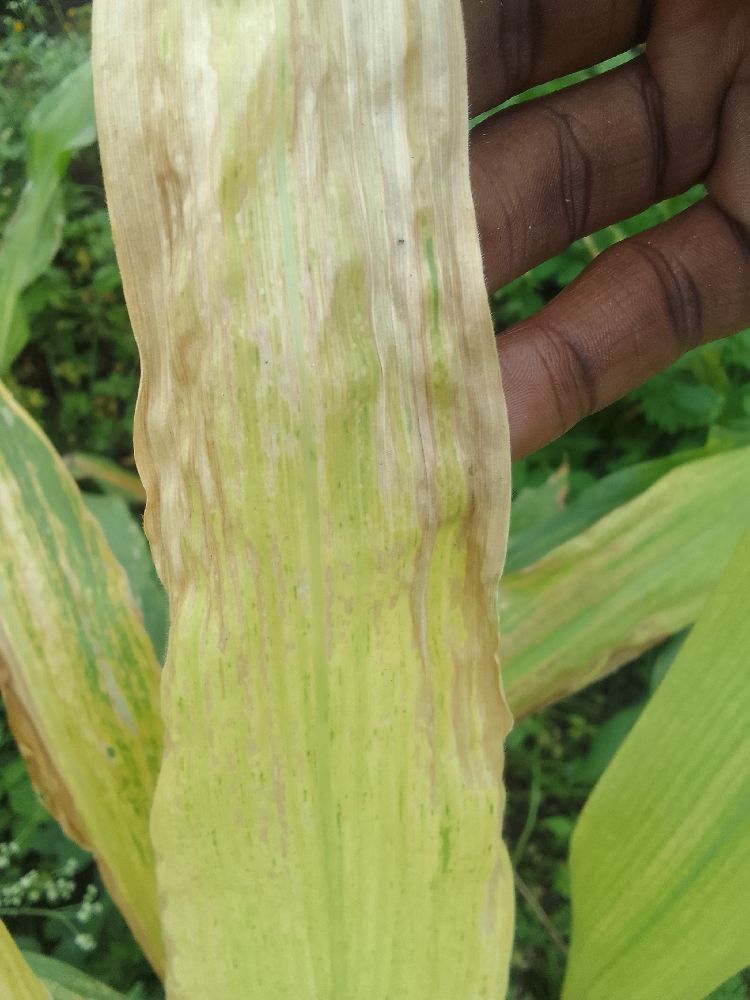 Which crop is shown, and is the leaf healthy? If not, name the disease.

maize, maize lethal necrosis
